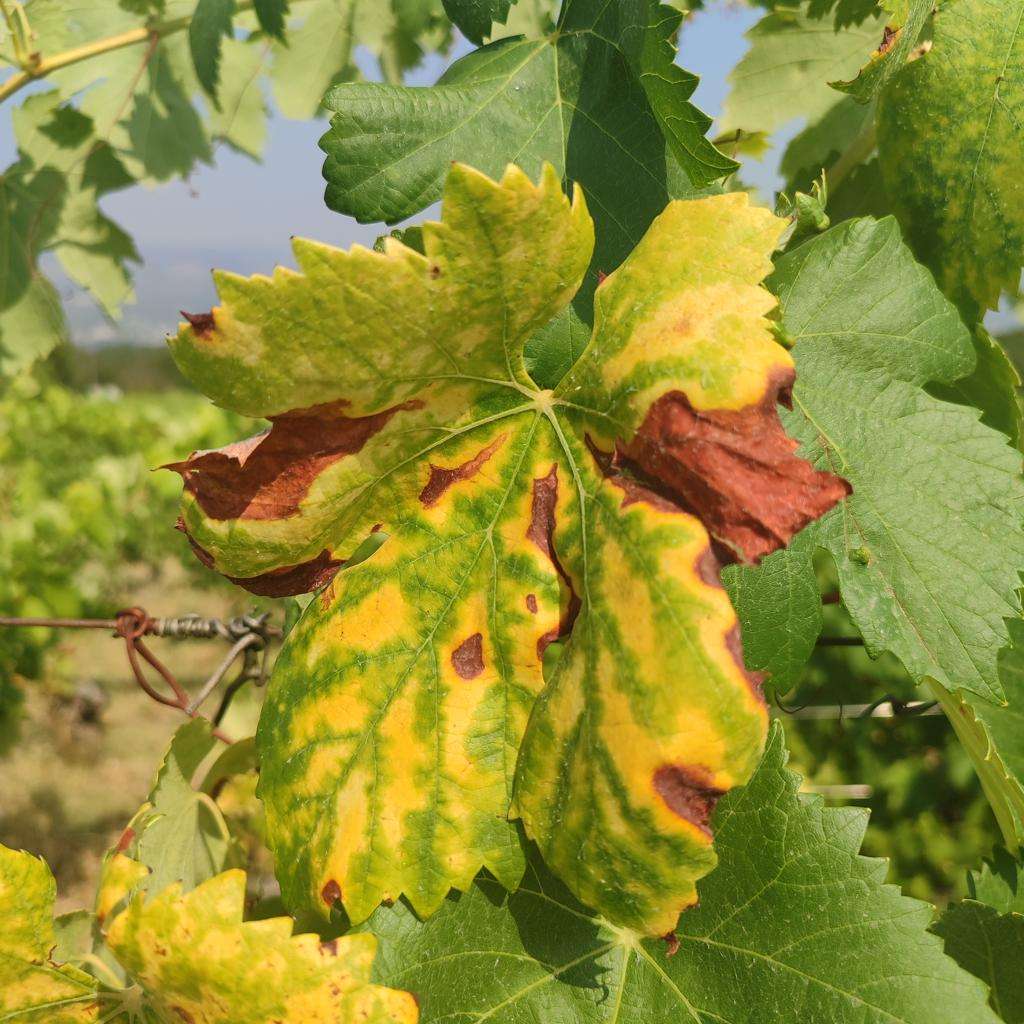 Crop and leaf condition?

grapevine, esca complex
